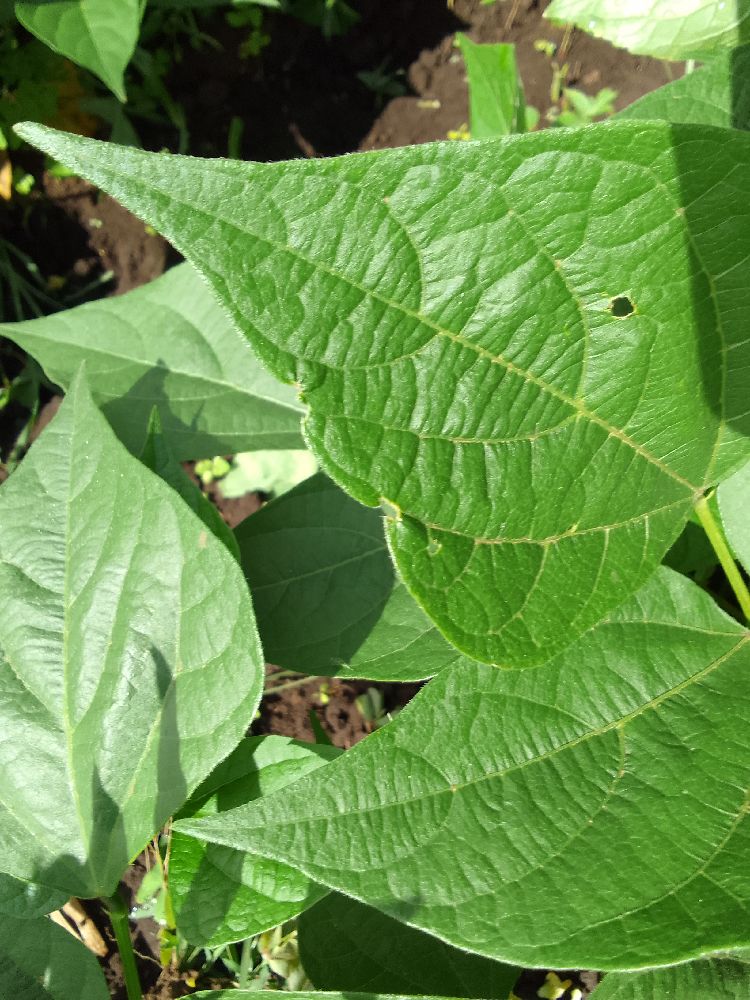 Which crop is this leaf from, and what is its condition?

common bean, healthy
